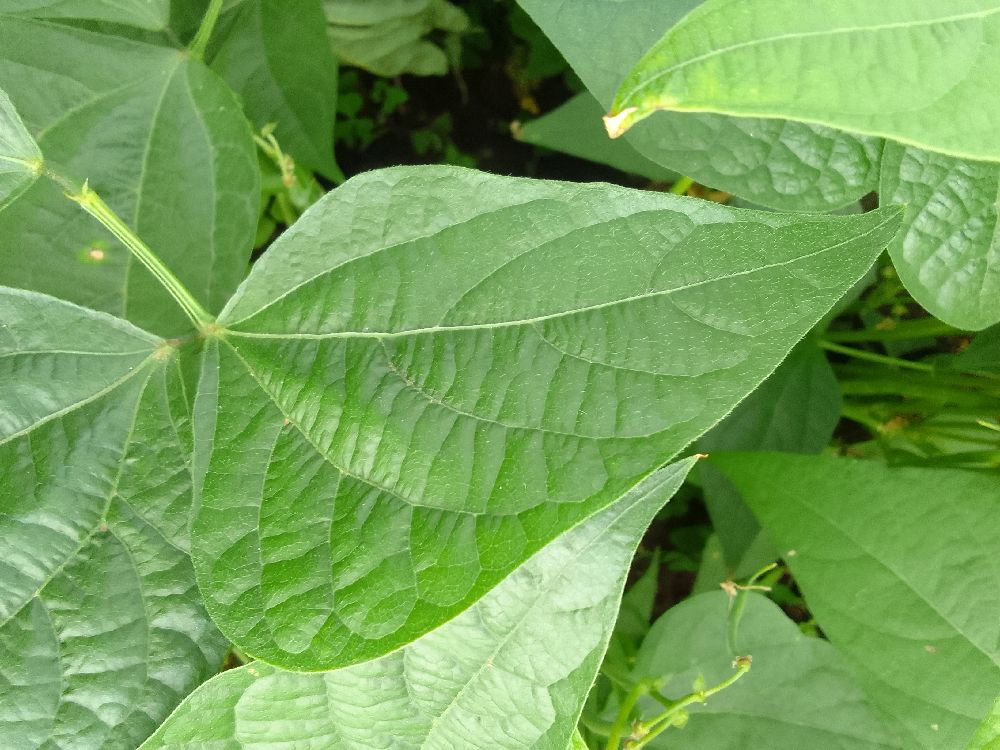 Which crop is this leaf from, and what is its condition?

common bean, healthy
